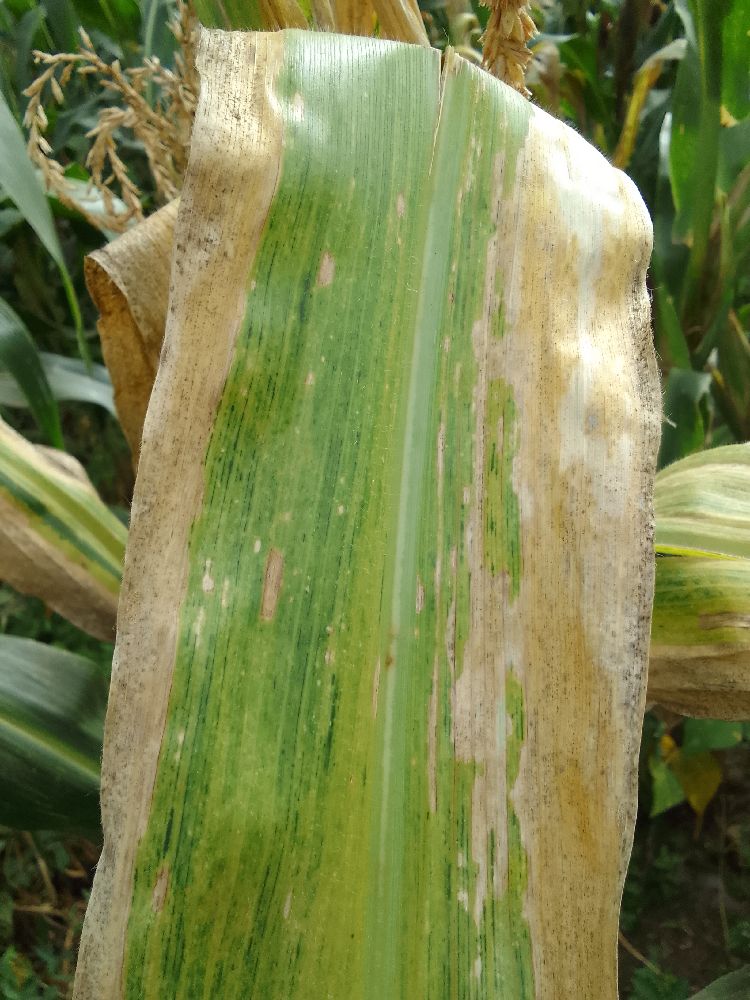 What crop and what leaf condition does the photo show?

maize, maize lethal necrosis
